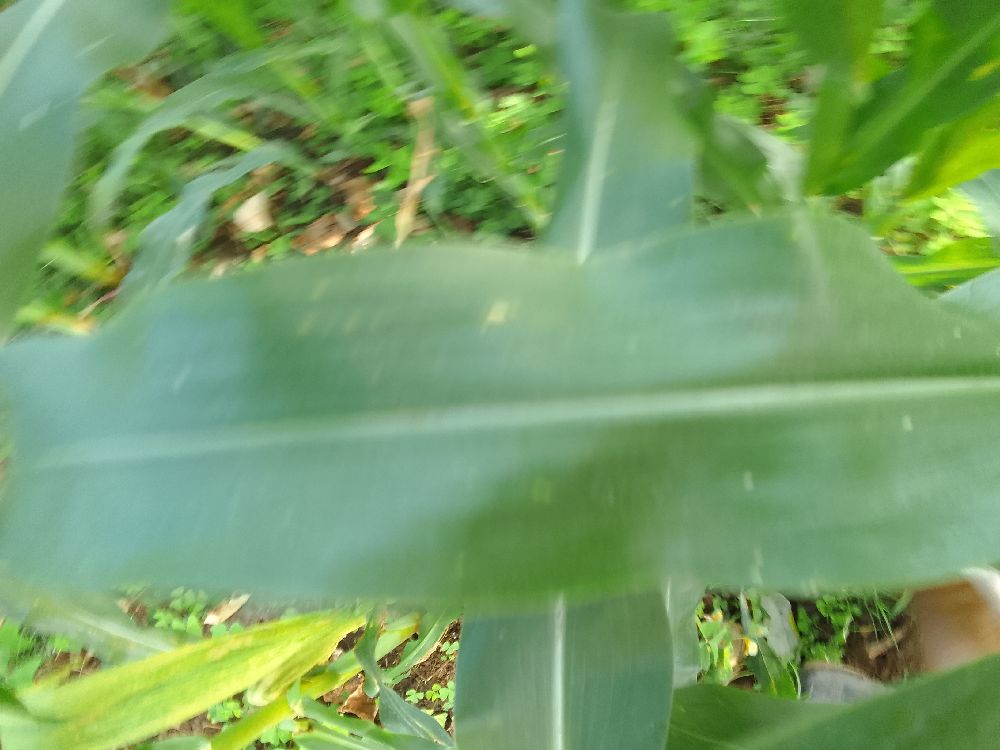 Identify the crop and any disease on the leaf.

maize, healthy
